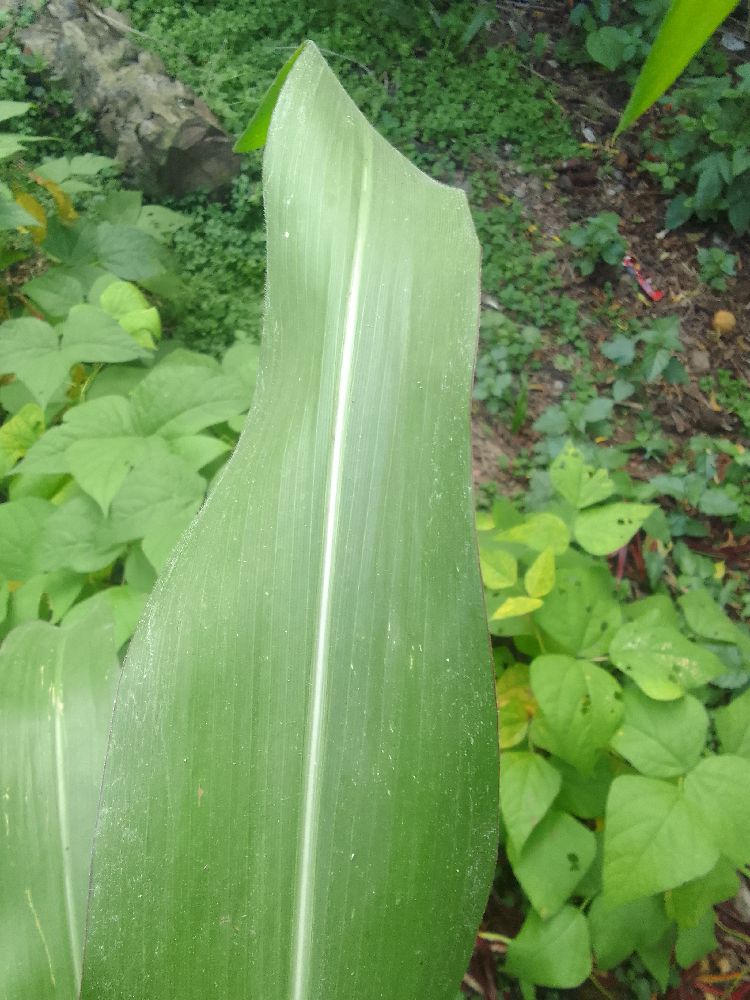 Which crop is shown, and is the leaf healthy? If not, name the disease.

maize, healthy
